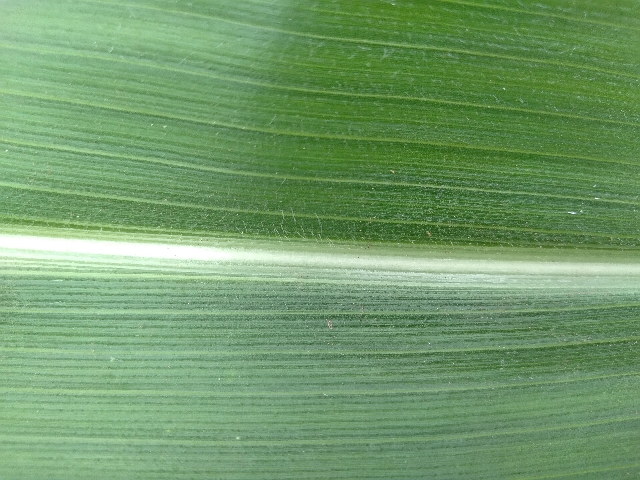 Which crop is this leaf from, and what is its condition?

maize, healthy
